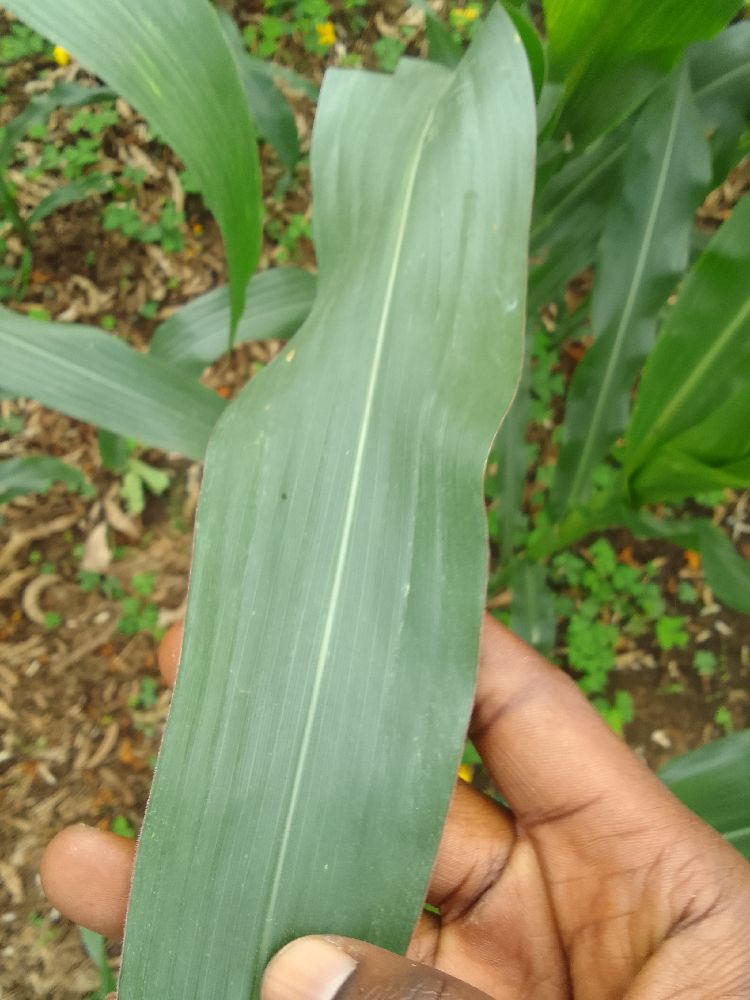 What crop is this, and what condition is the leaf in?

maize, healthy
